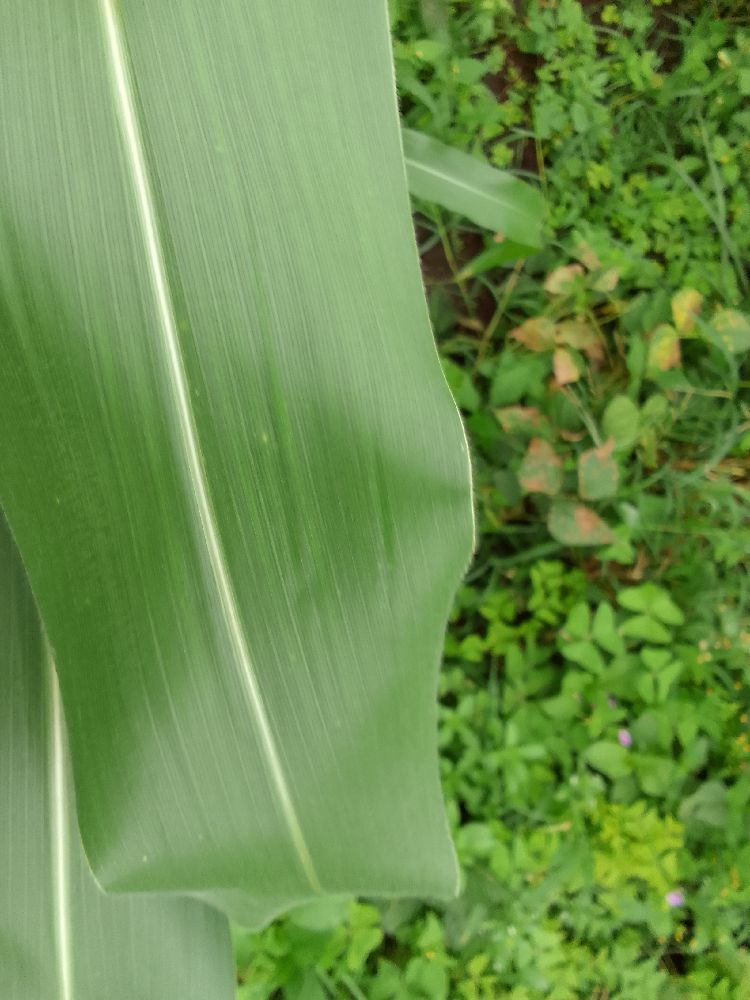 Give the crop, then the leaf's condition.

maize, healthy
